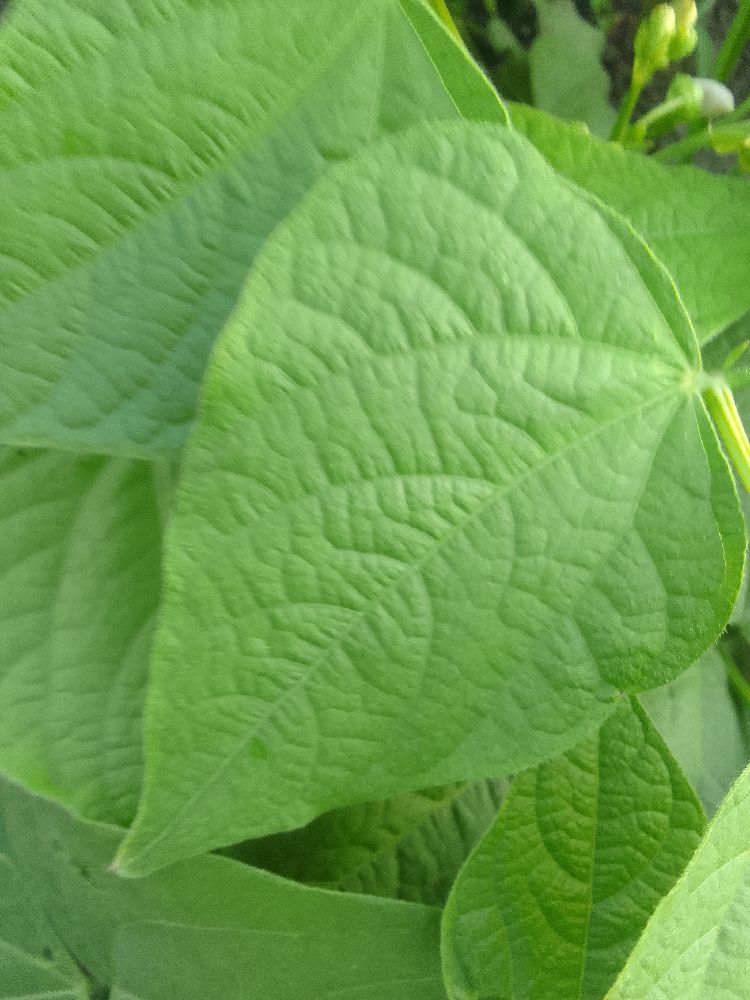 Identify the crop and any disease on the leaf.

common bean, healthy
